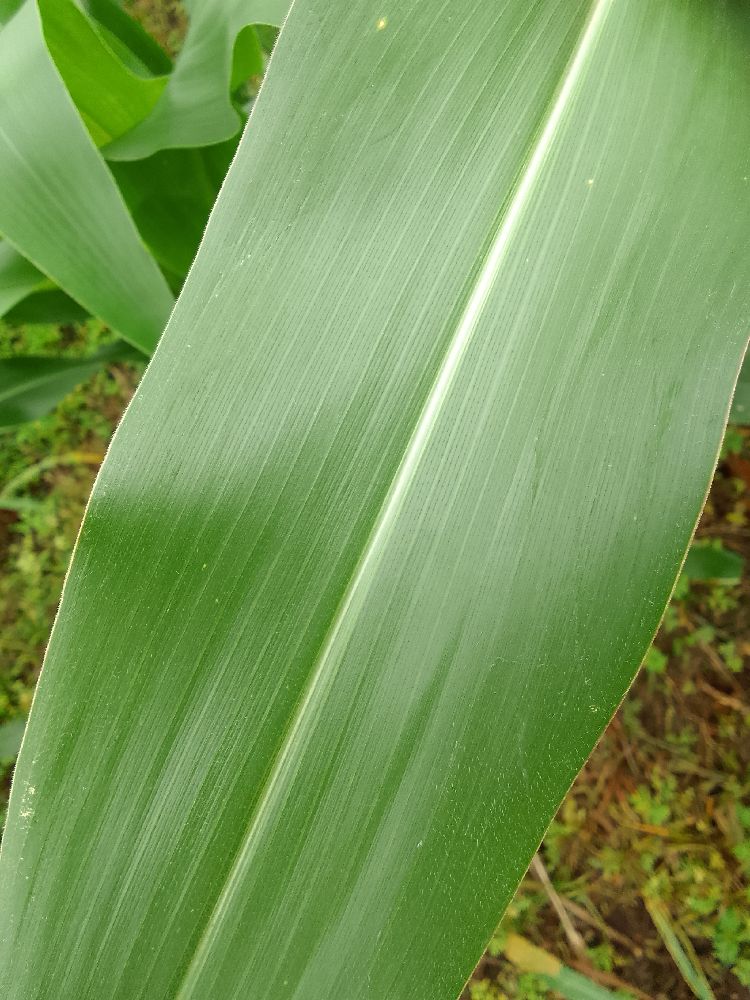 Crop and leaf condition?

maize, healthy
